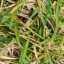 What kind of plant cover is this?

grass
